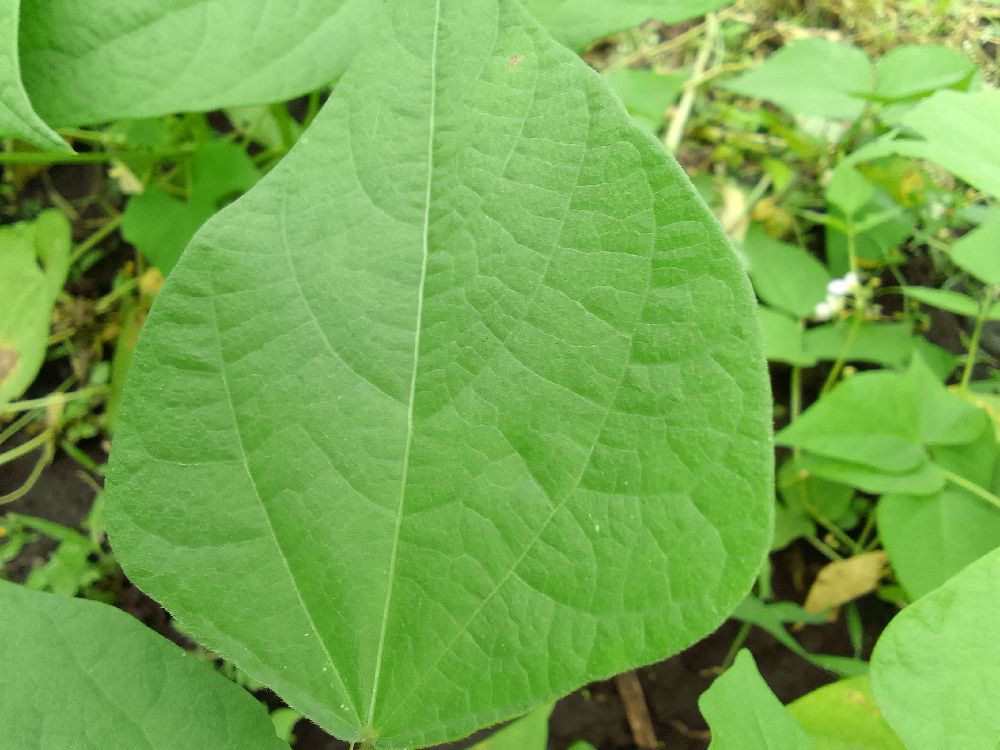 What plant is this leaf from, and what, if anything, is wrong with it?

common bean, healthy
